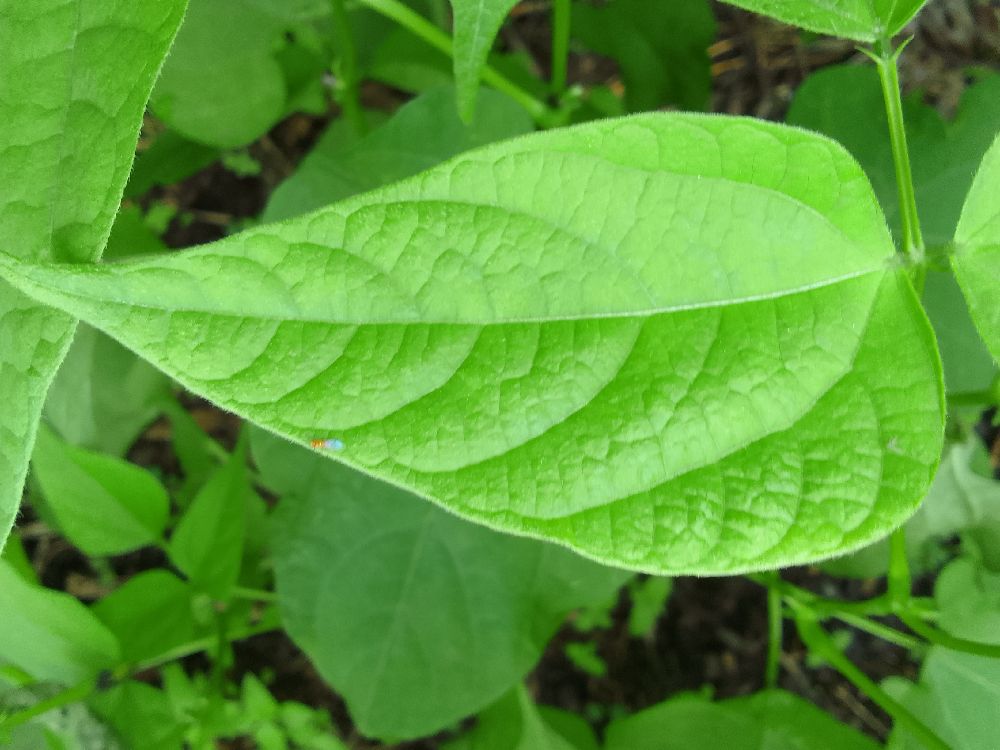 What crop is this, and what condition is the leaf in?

common bean, healthy
